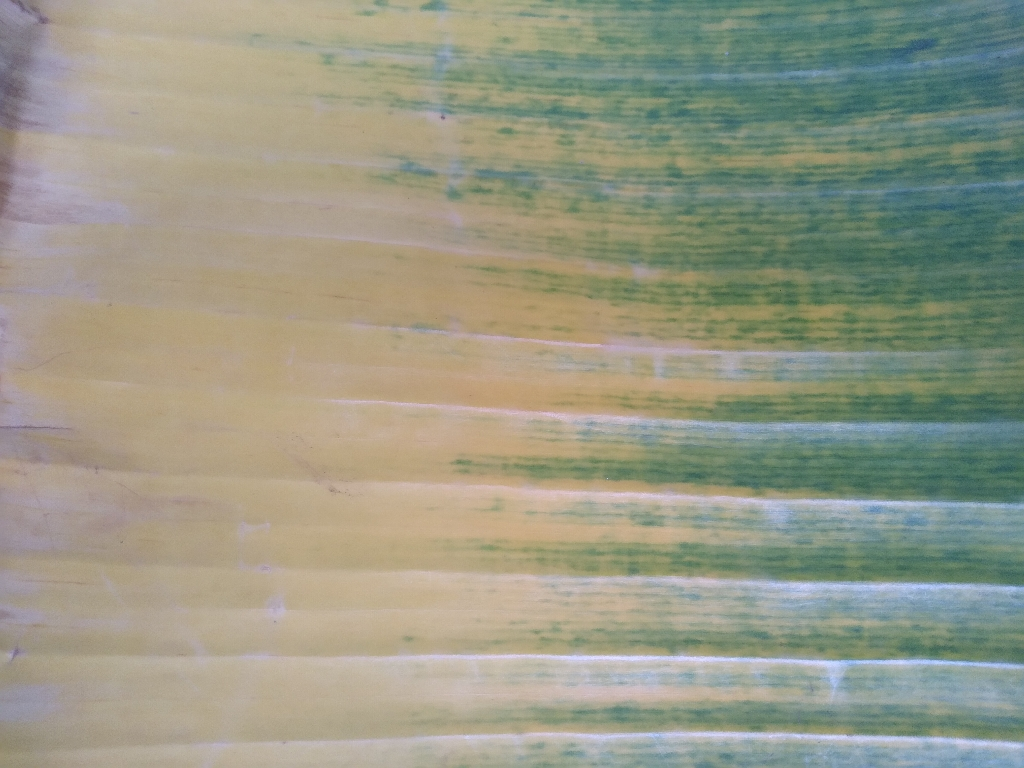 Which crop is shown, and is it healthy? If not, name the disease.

banana, fusarium wilt race 1
